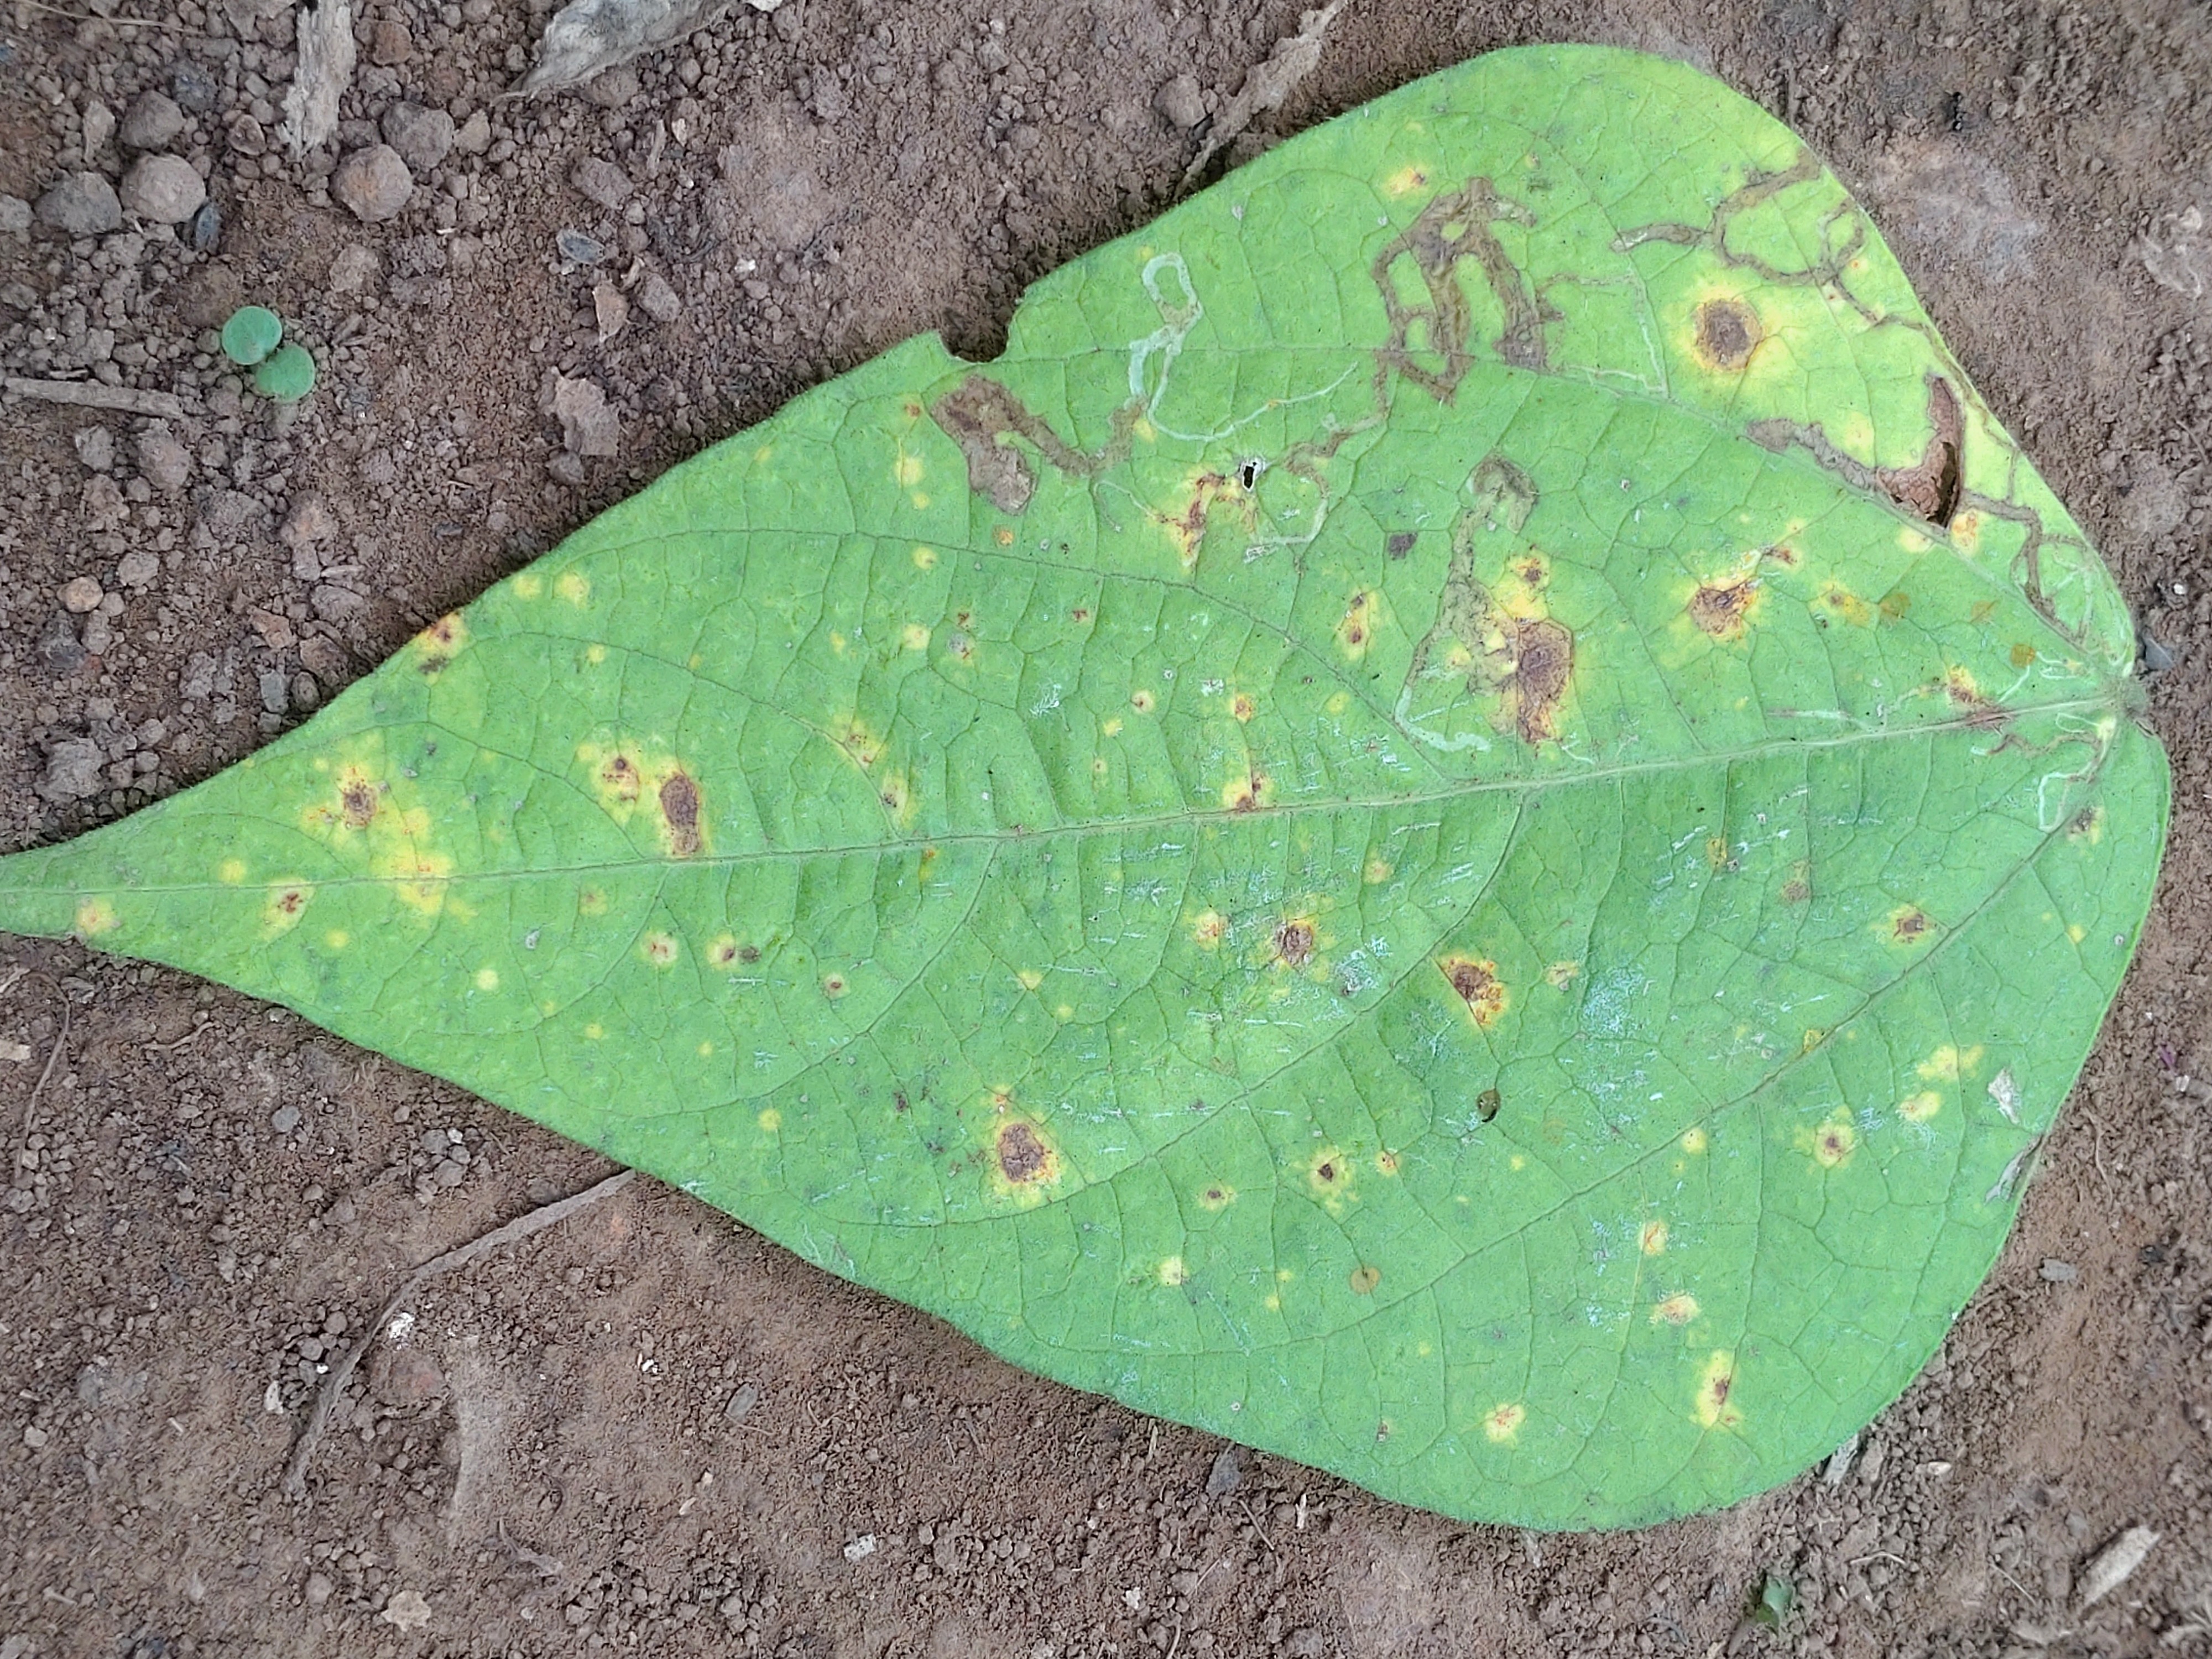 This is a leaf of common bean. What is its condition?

rust
